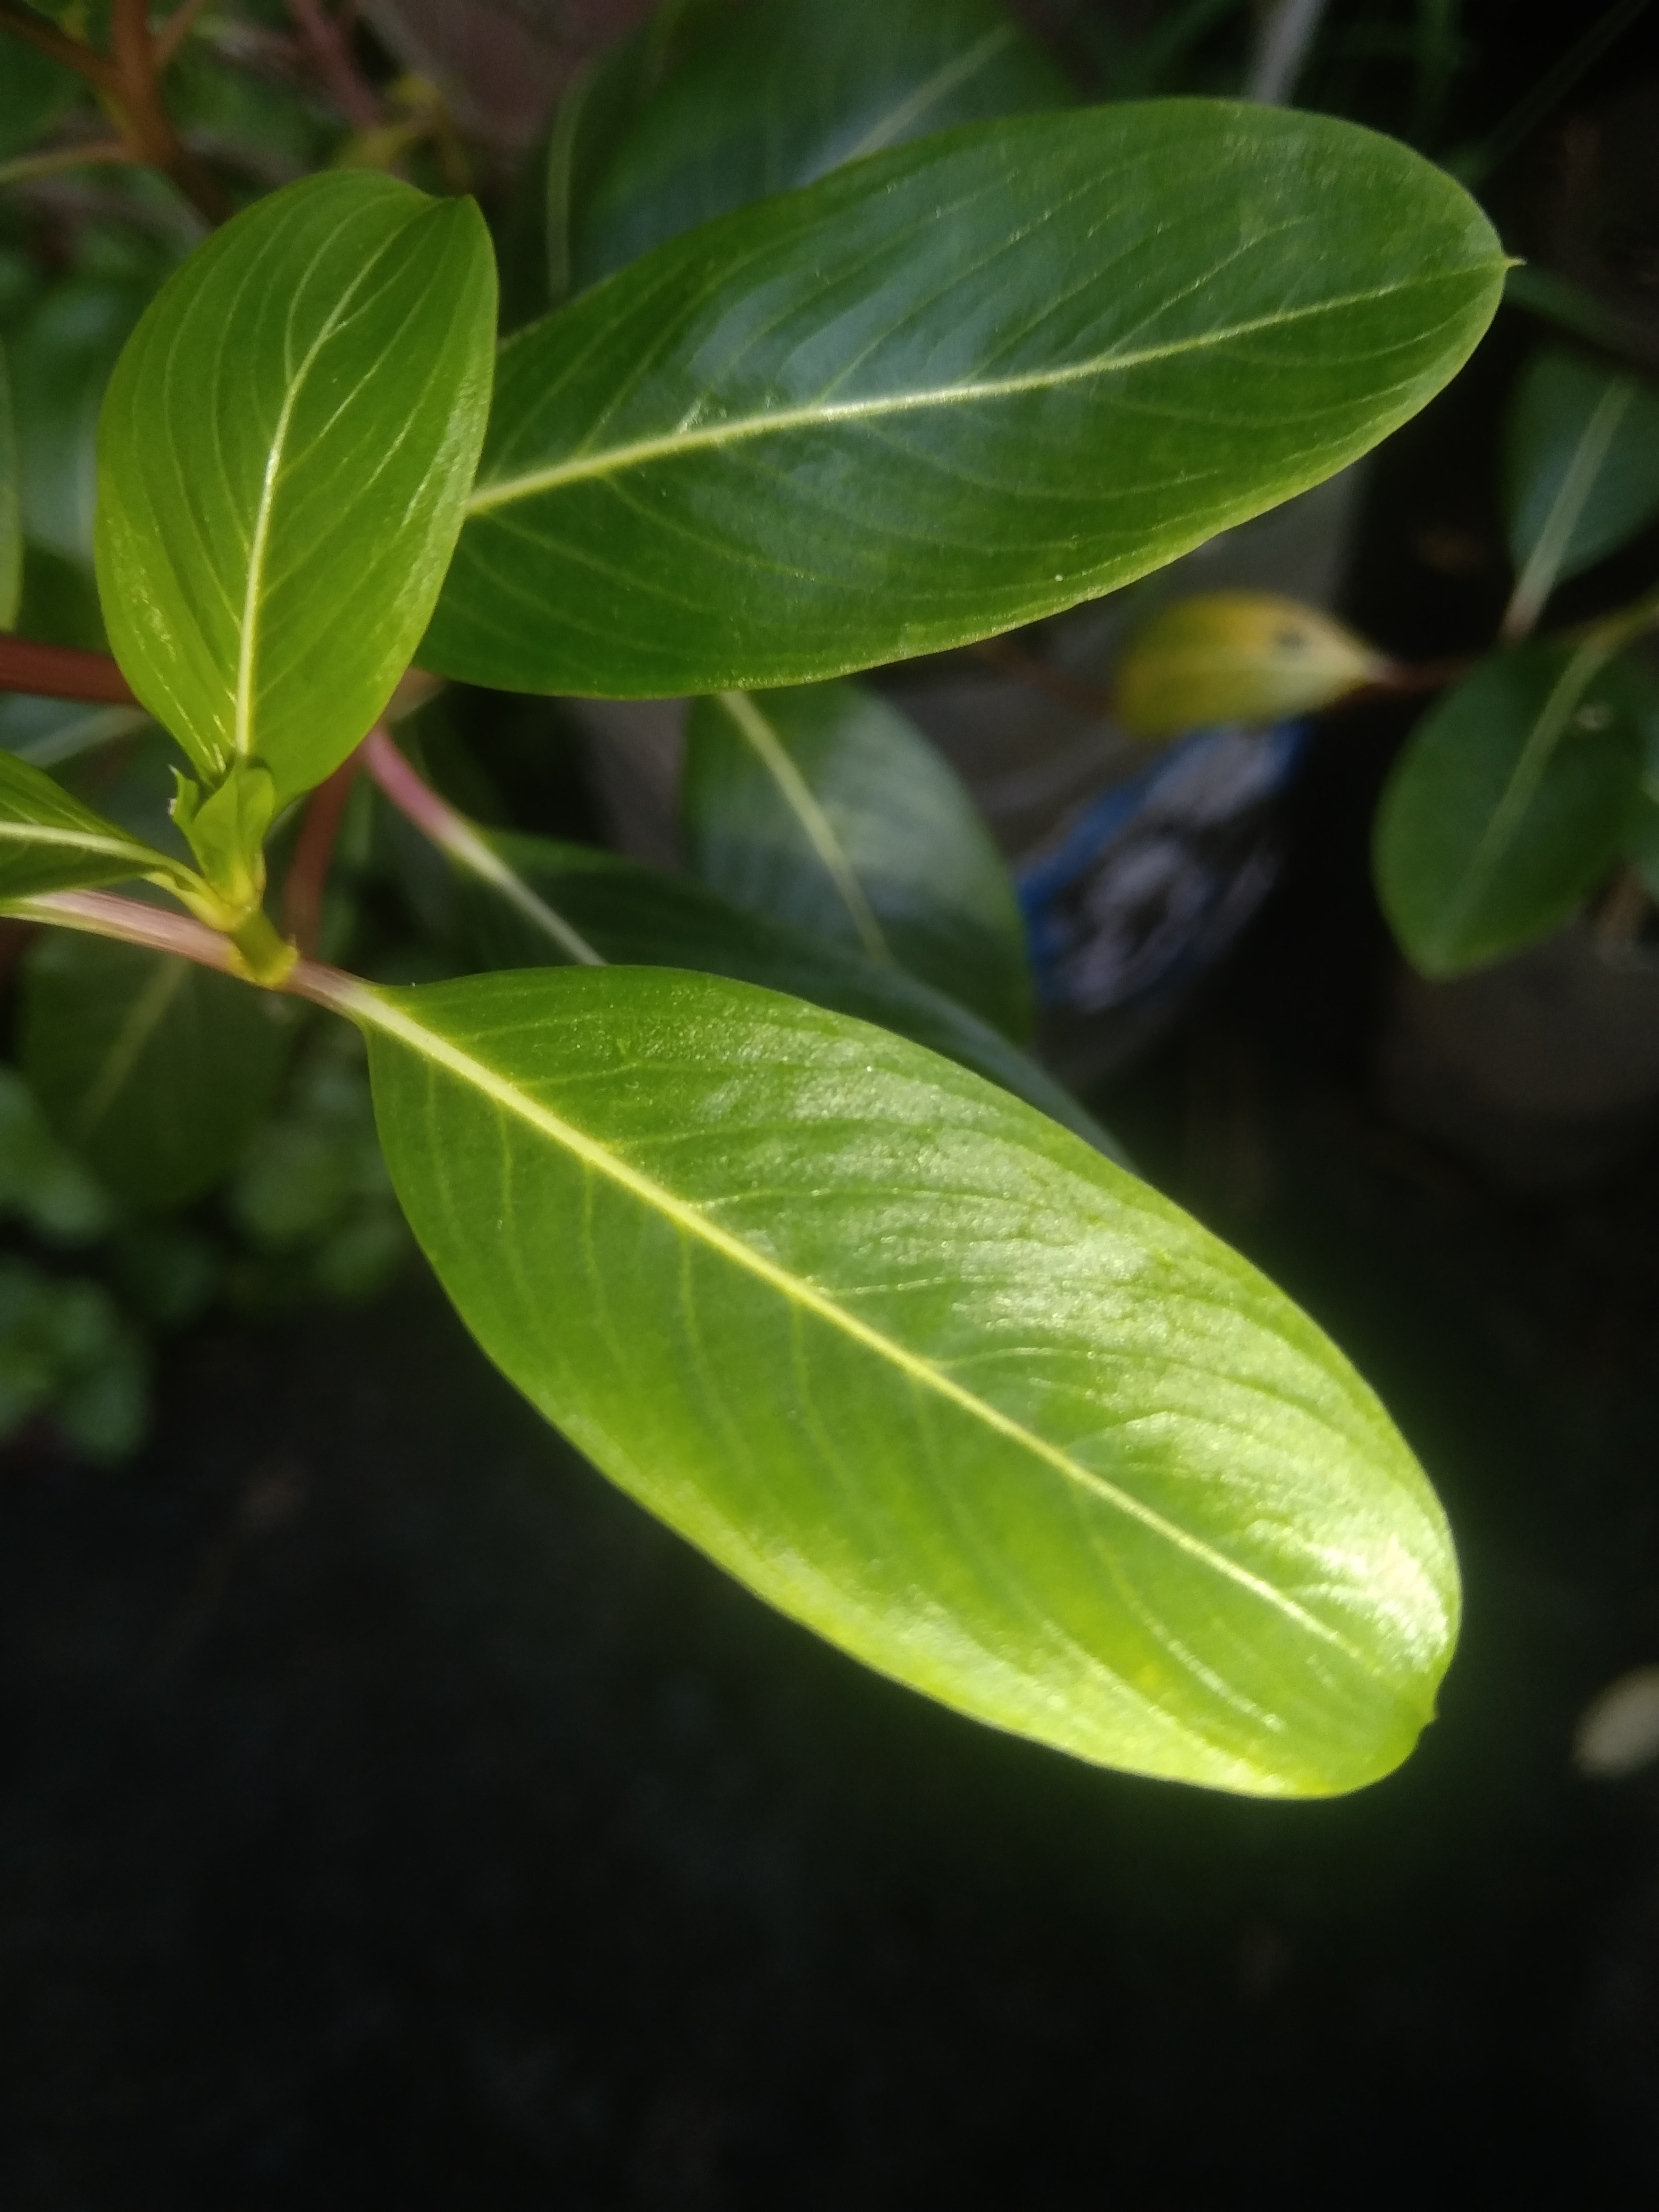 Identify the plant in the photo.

rose periwinkle
